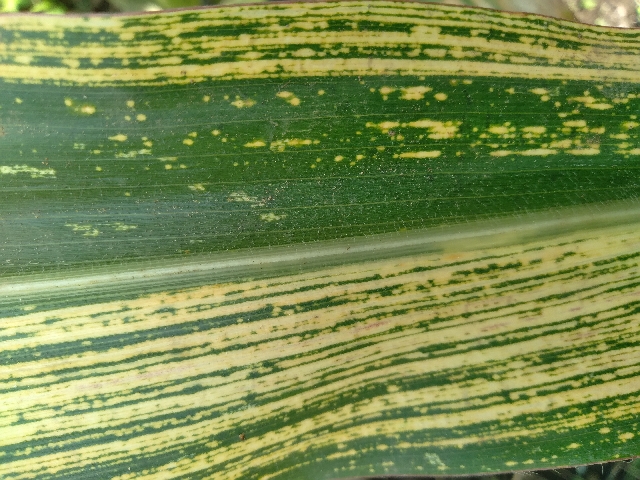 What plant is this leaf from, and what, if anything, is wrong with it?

maize, maize streak virus
